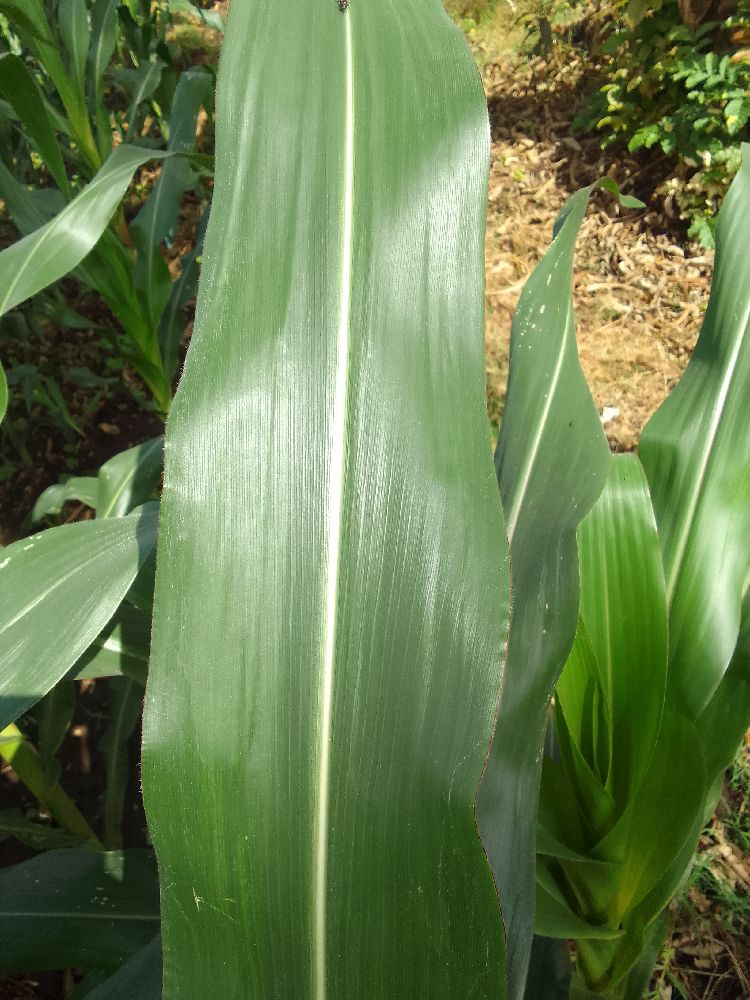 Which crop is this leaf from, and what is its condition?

maize, healthy
